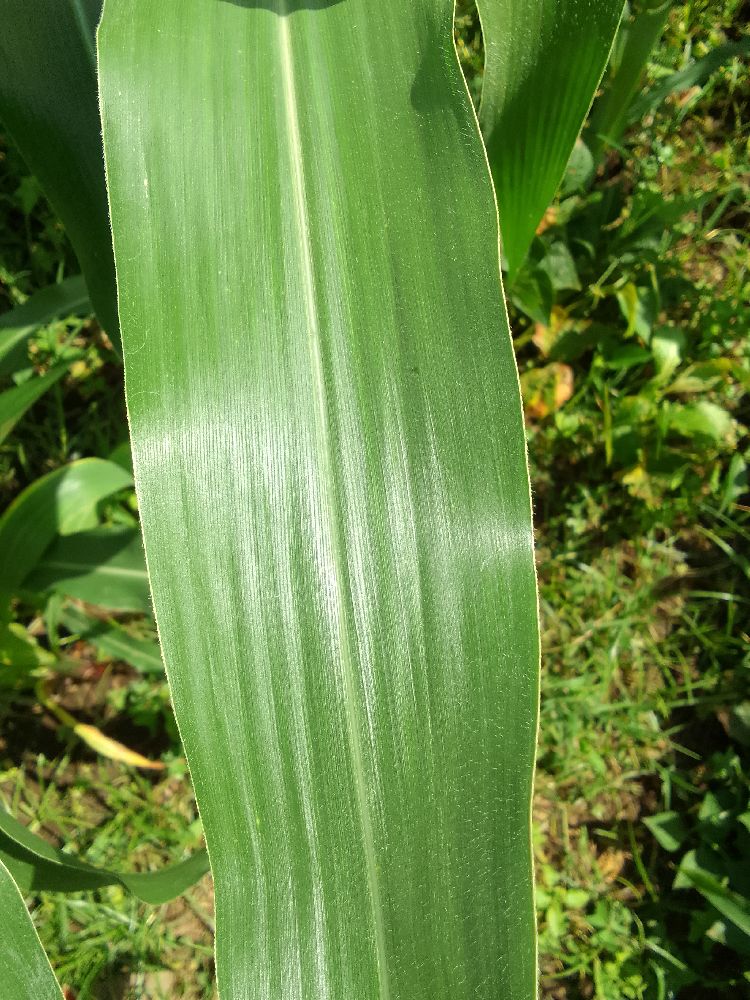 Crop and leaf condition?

maize, healthy
